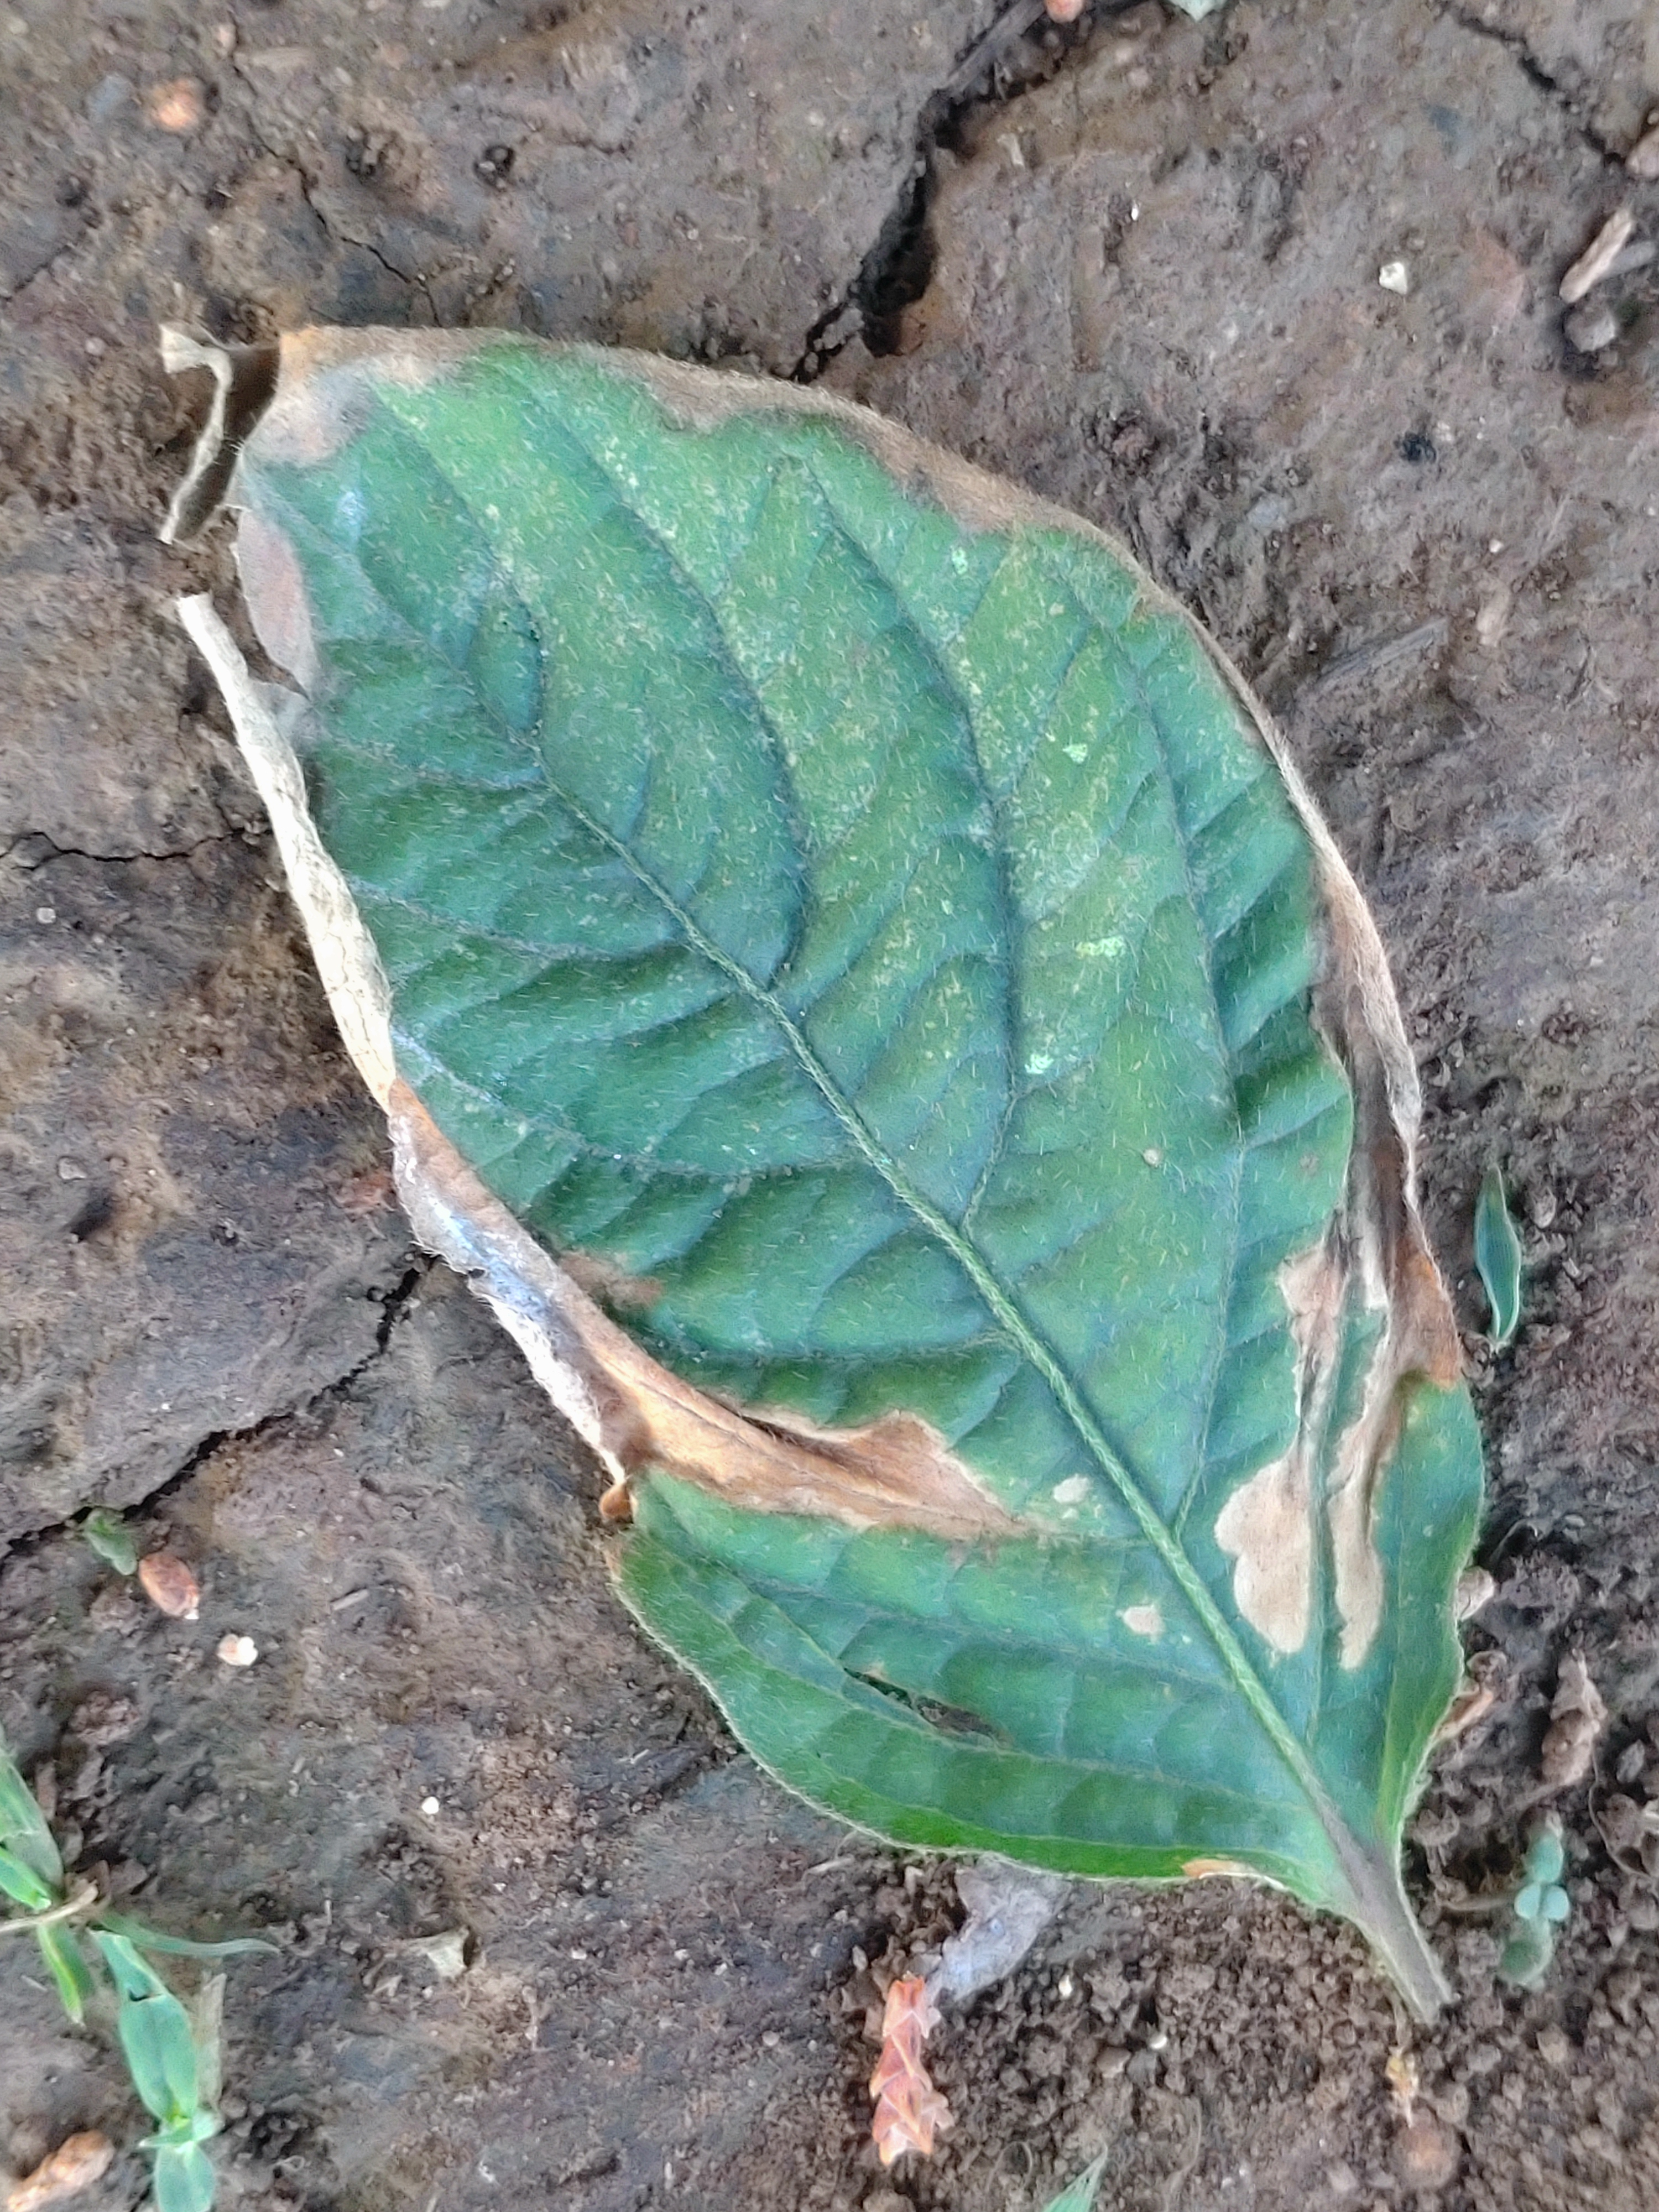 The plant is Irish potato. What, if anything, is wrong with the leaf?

early blight
